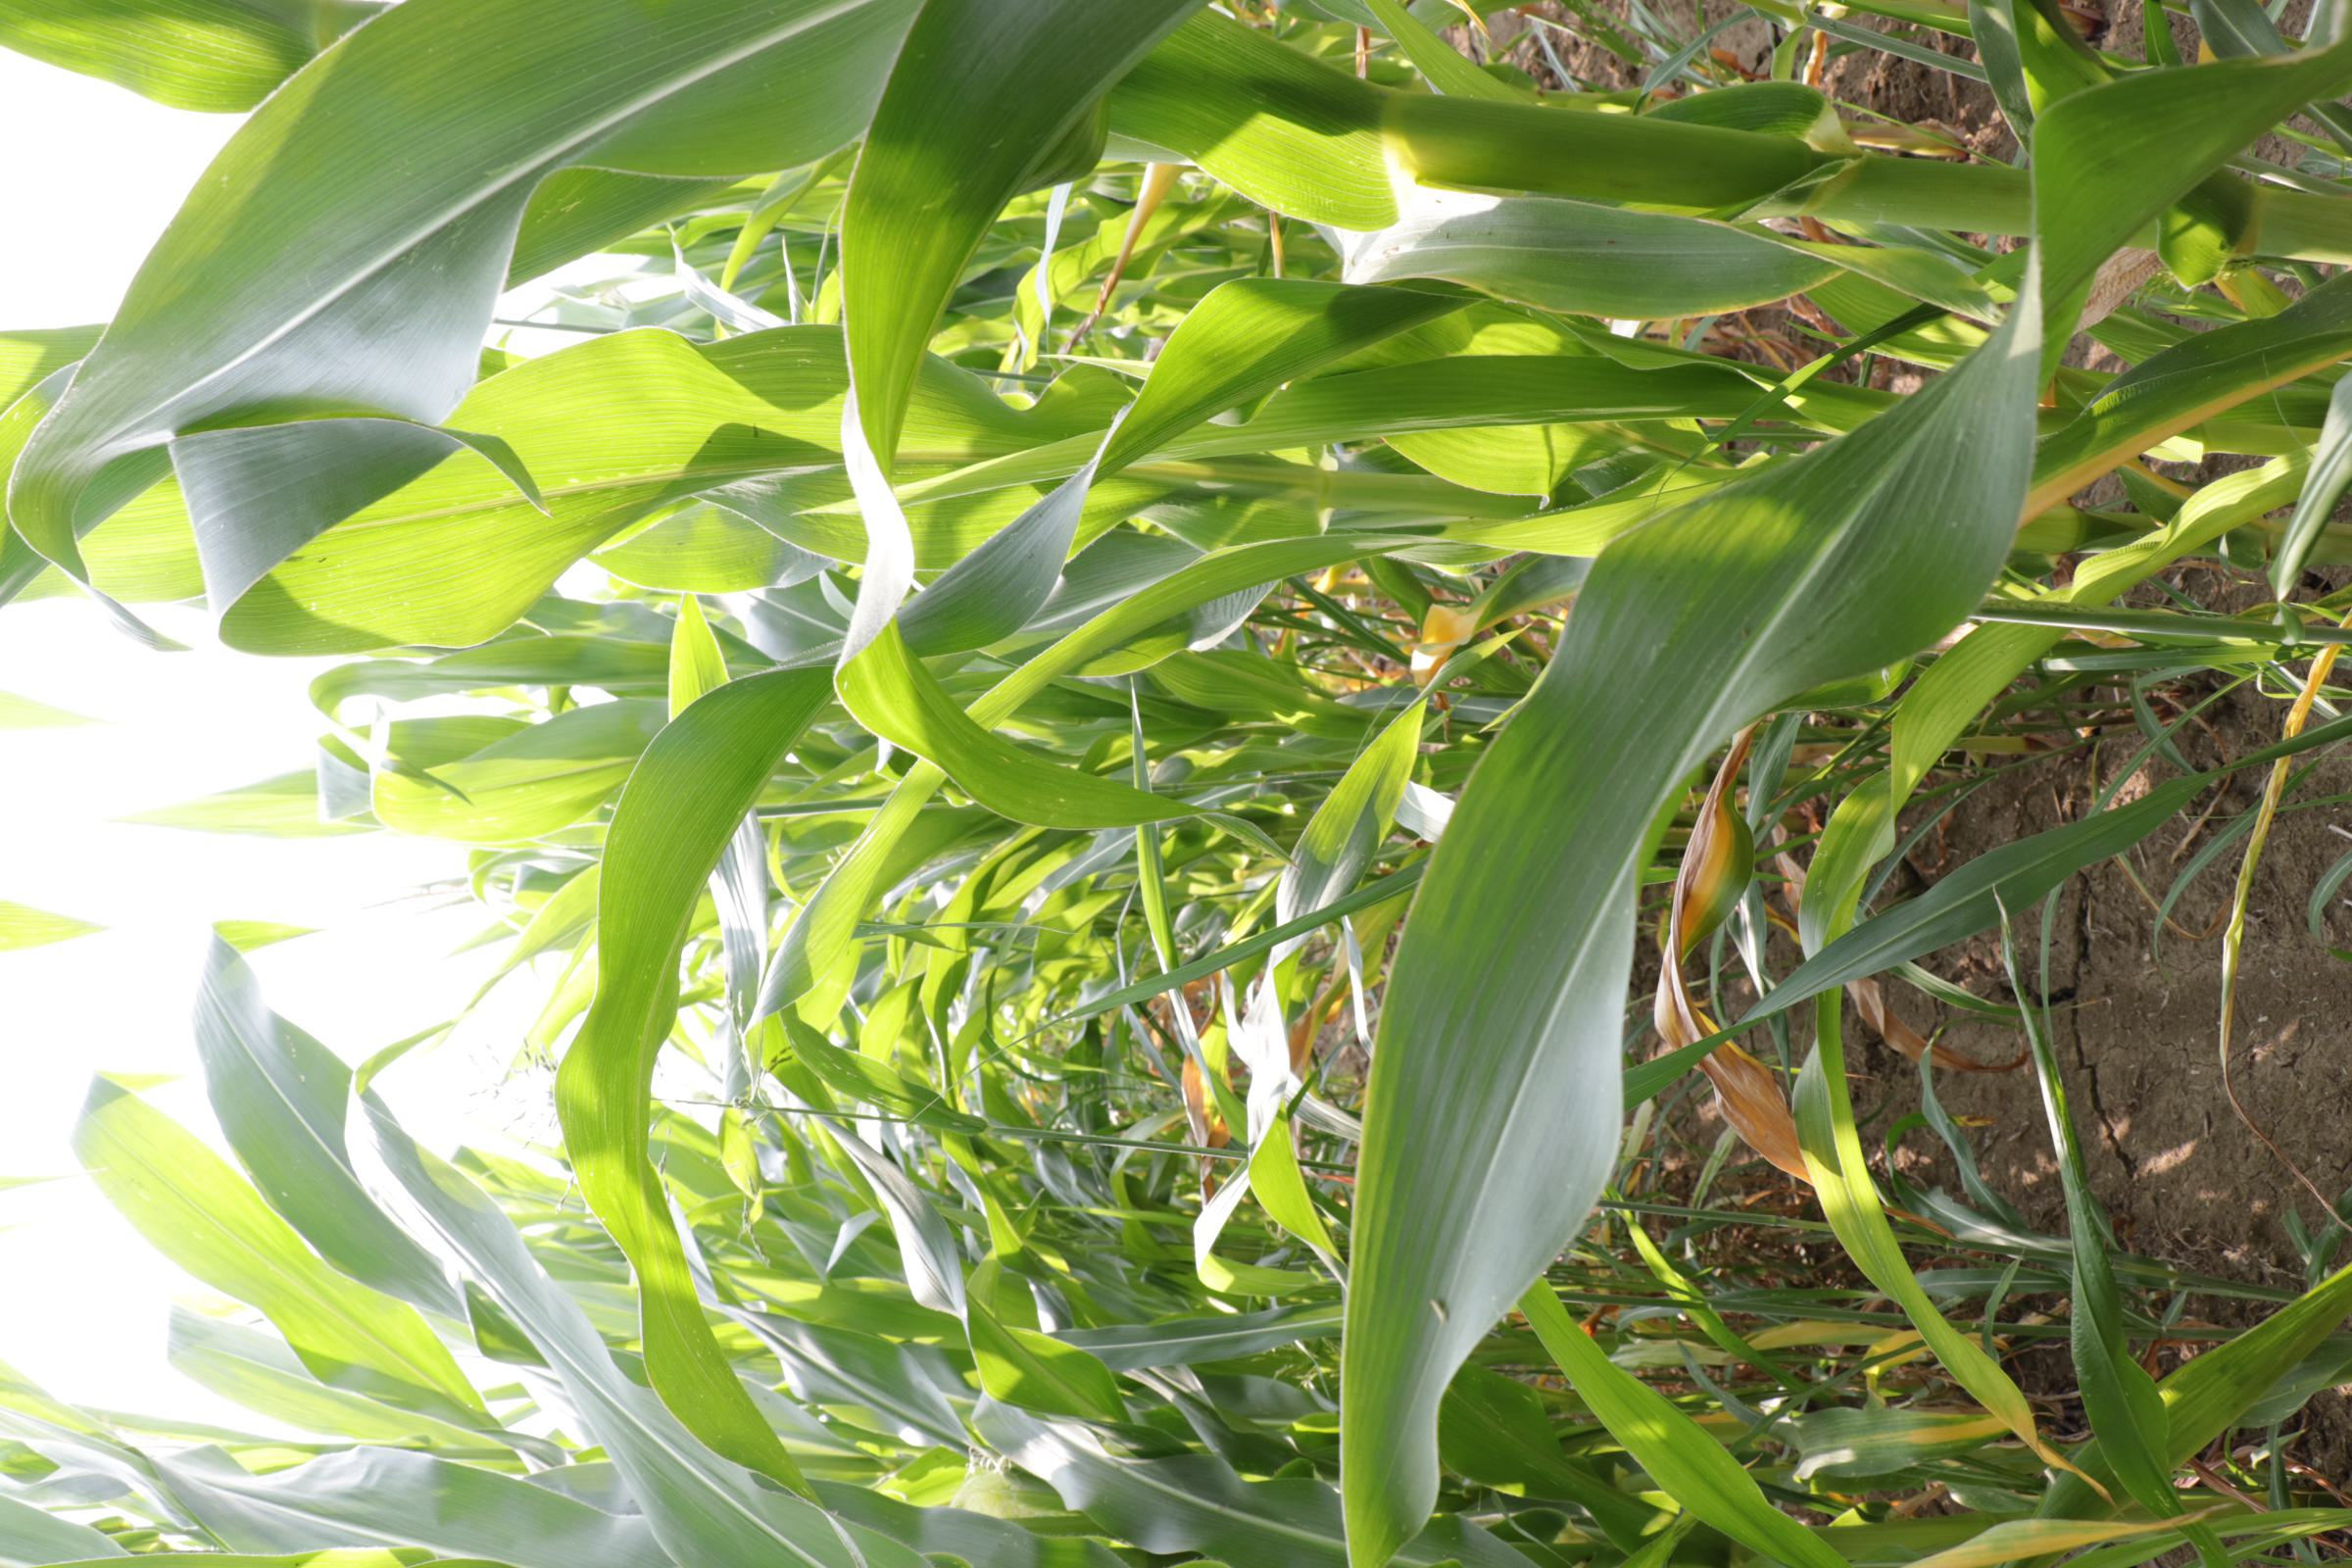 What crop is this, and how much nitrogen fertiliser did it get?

maize, full nitrogen fertilisation
